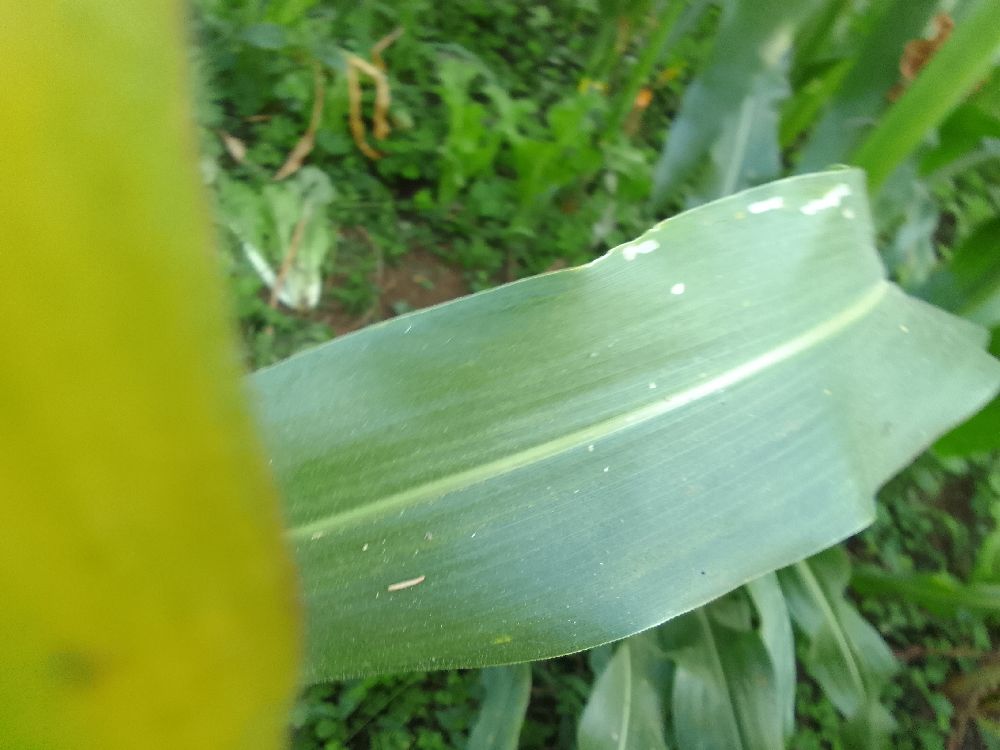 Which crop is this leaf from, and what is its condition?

maize, healthy
